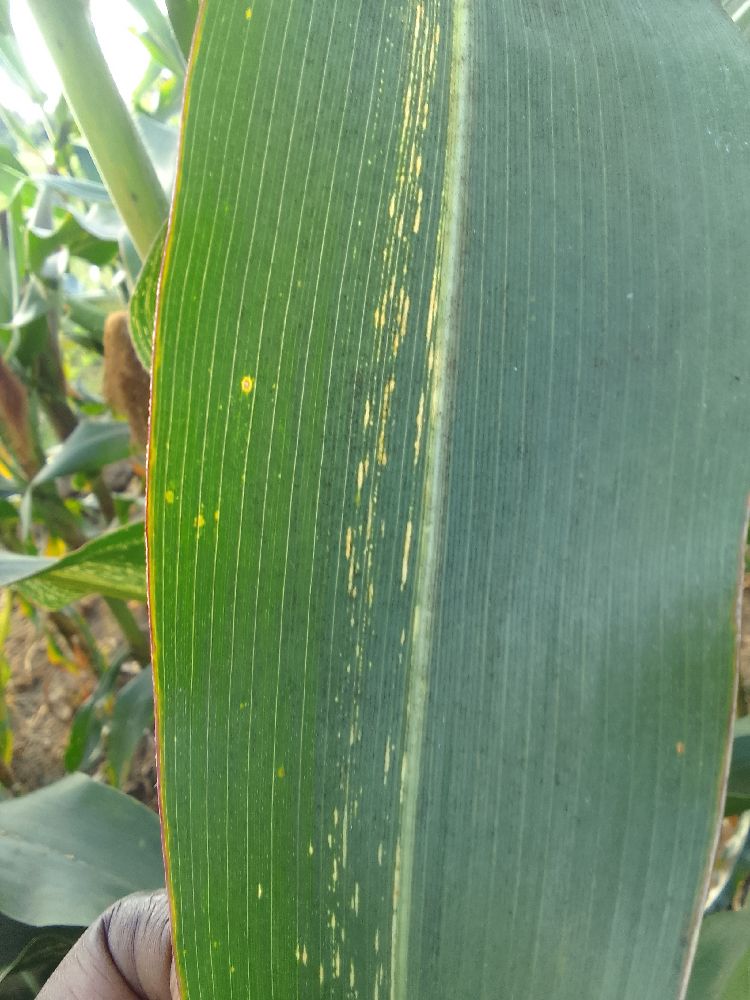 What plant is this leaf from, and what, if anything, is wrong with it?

maize, maize lethal necrosis
